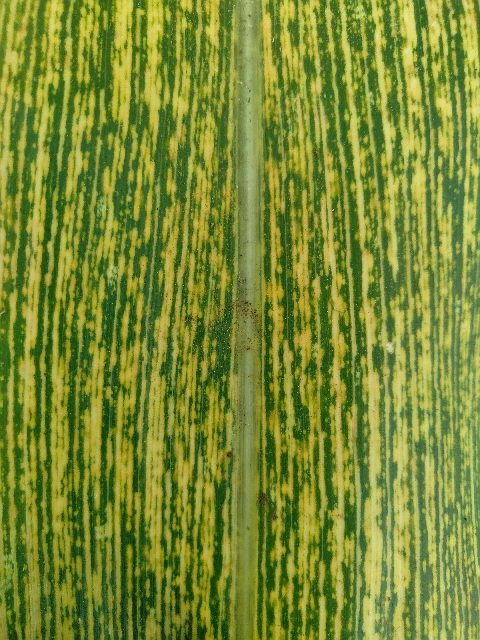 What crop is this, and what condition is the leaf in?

maize, maize streak virus
